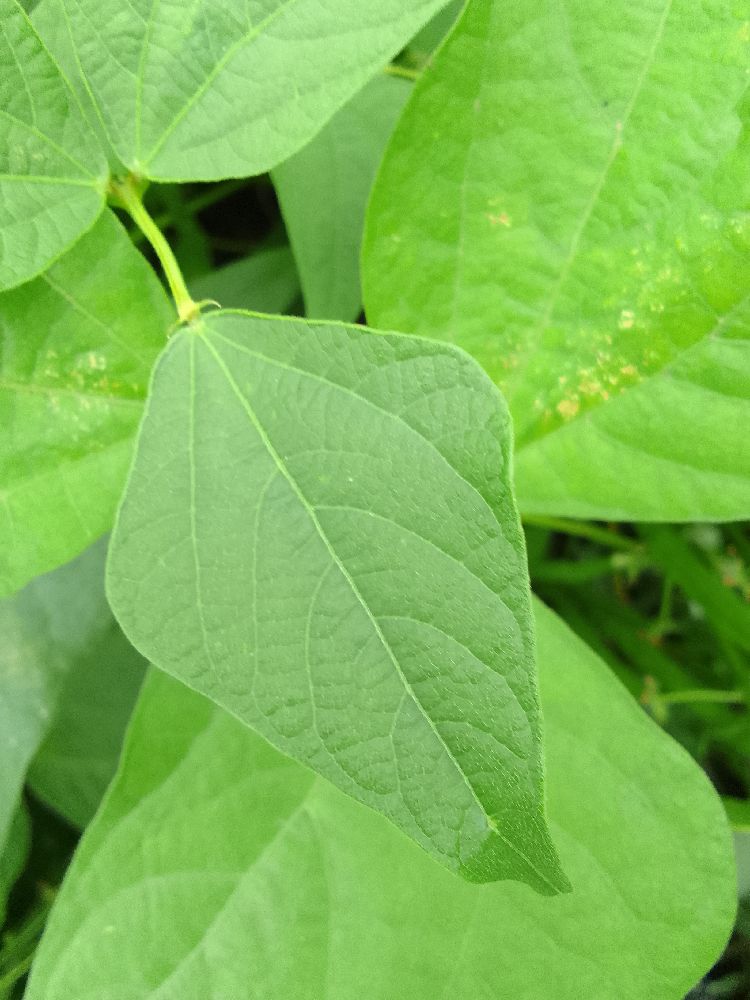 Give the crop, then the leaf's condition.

common bean, healthy
